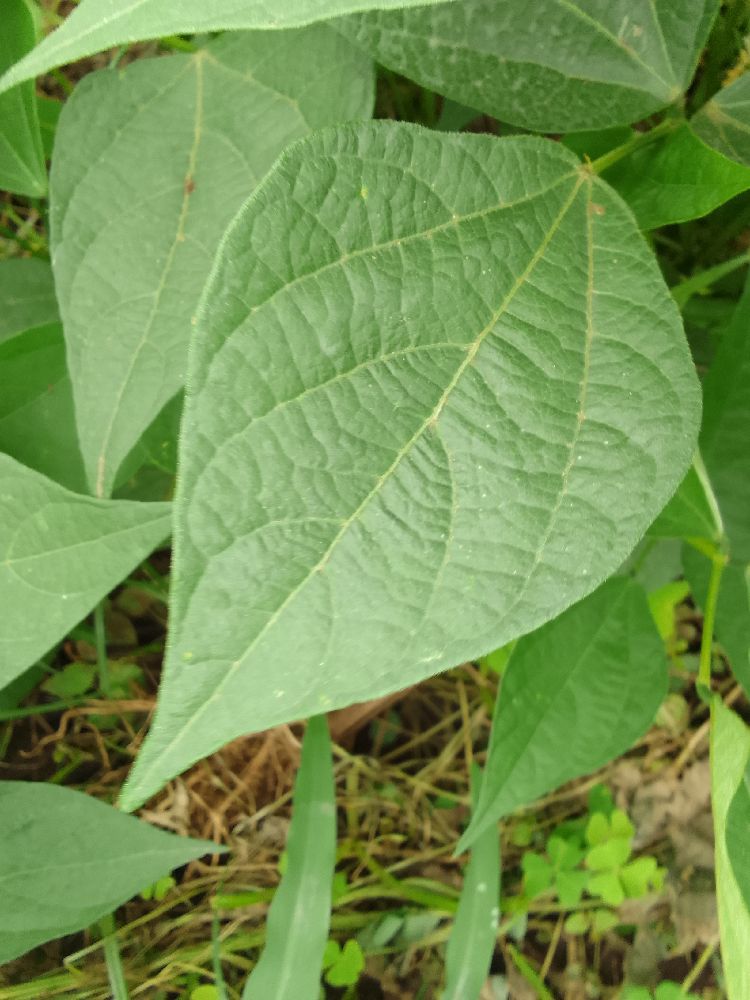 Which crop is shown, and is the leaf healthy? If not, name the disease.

common bean, healthy
